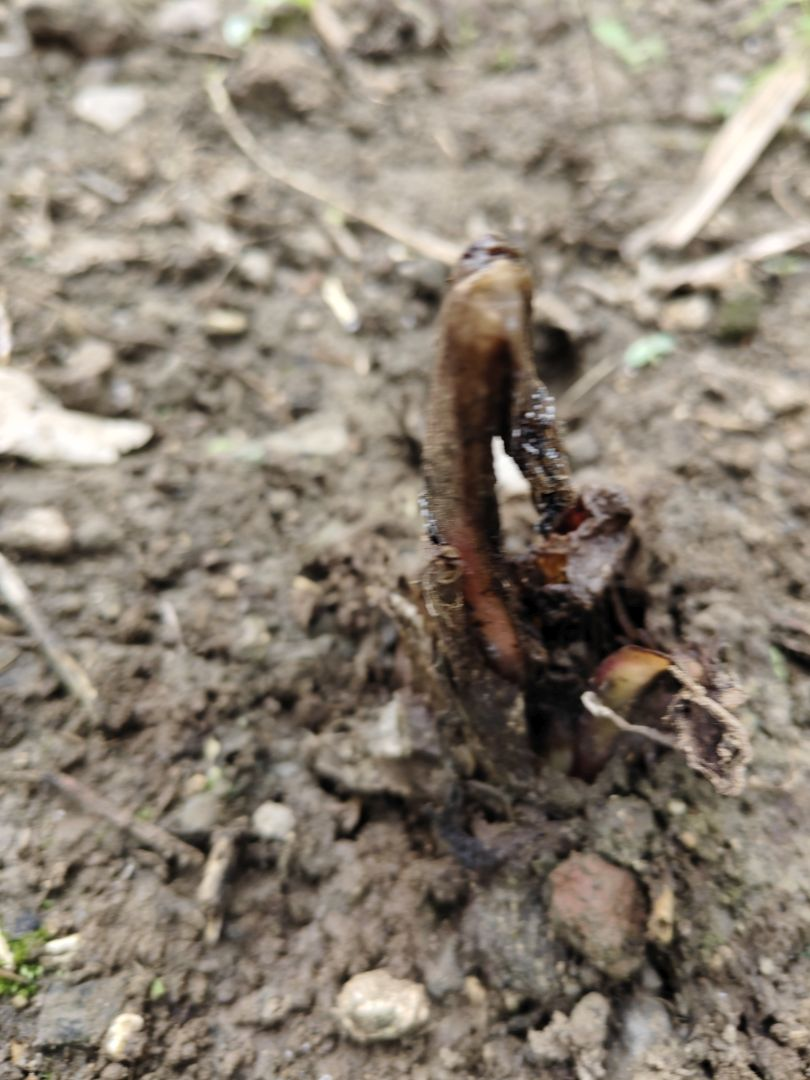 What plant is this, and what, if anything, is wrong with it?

taro, root rot
